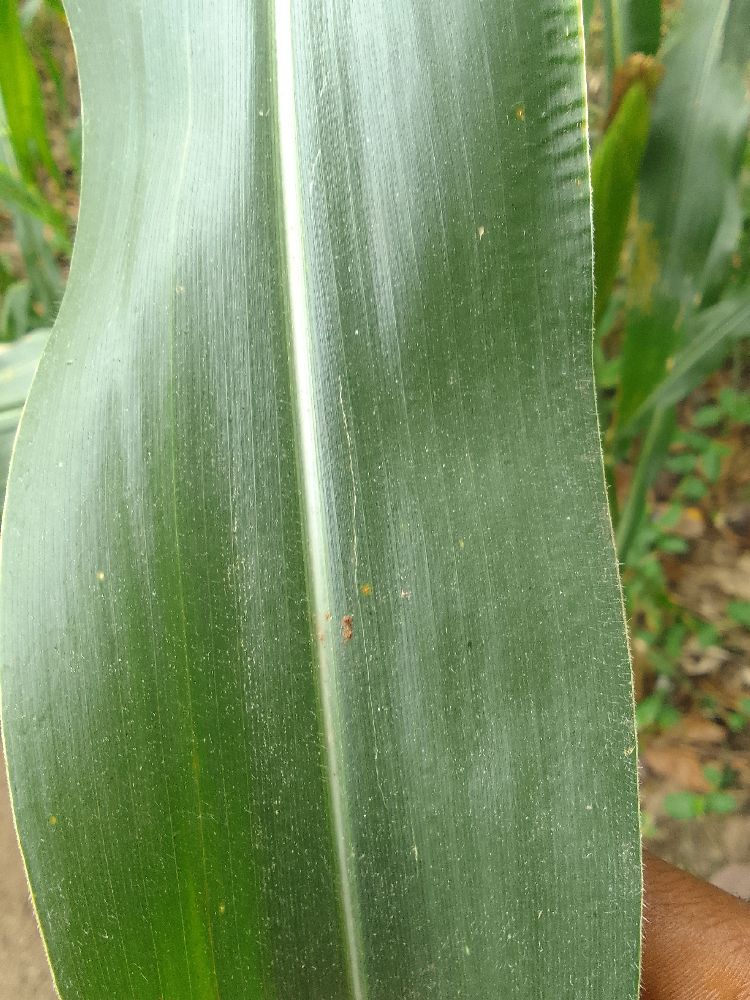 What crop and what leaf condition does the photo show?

maize, healthy
